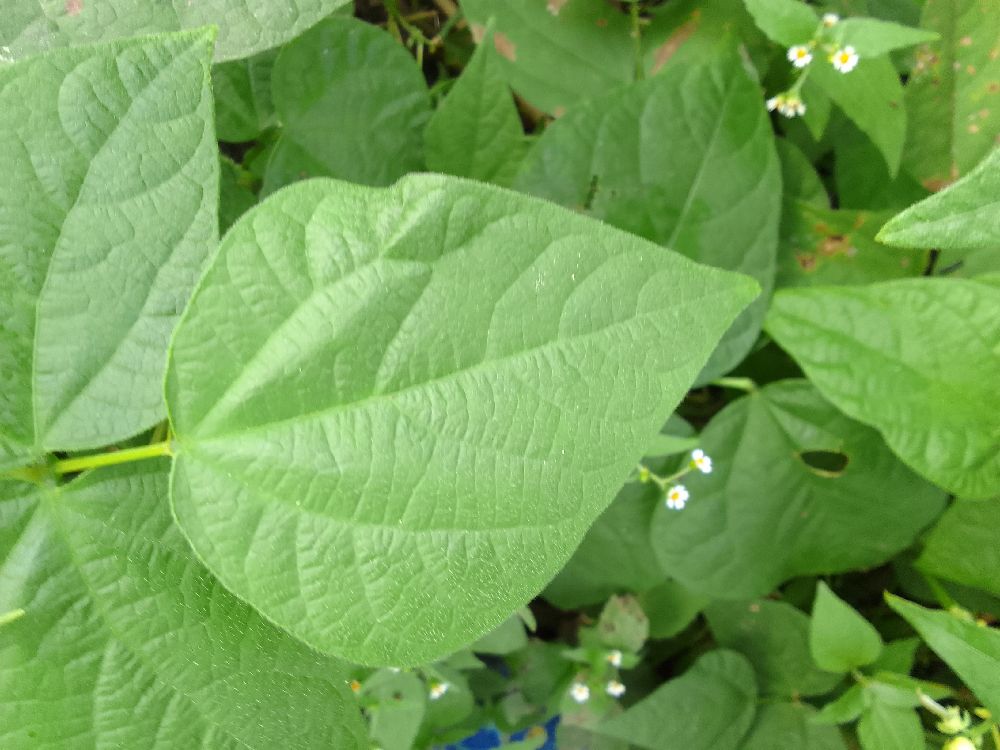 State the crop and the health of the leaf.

common bean, healthy
